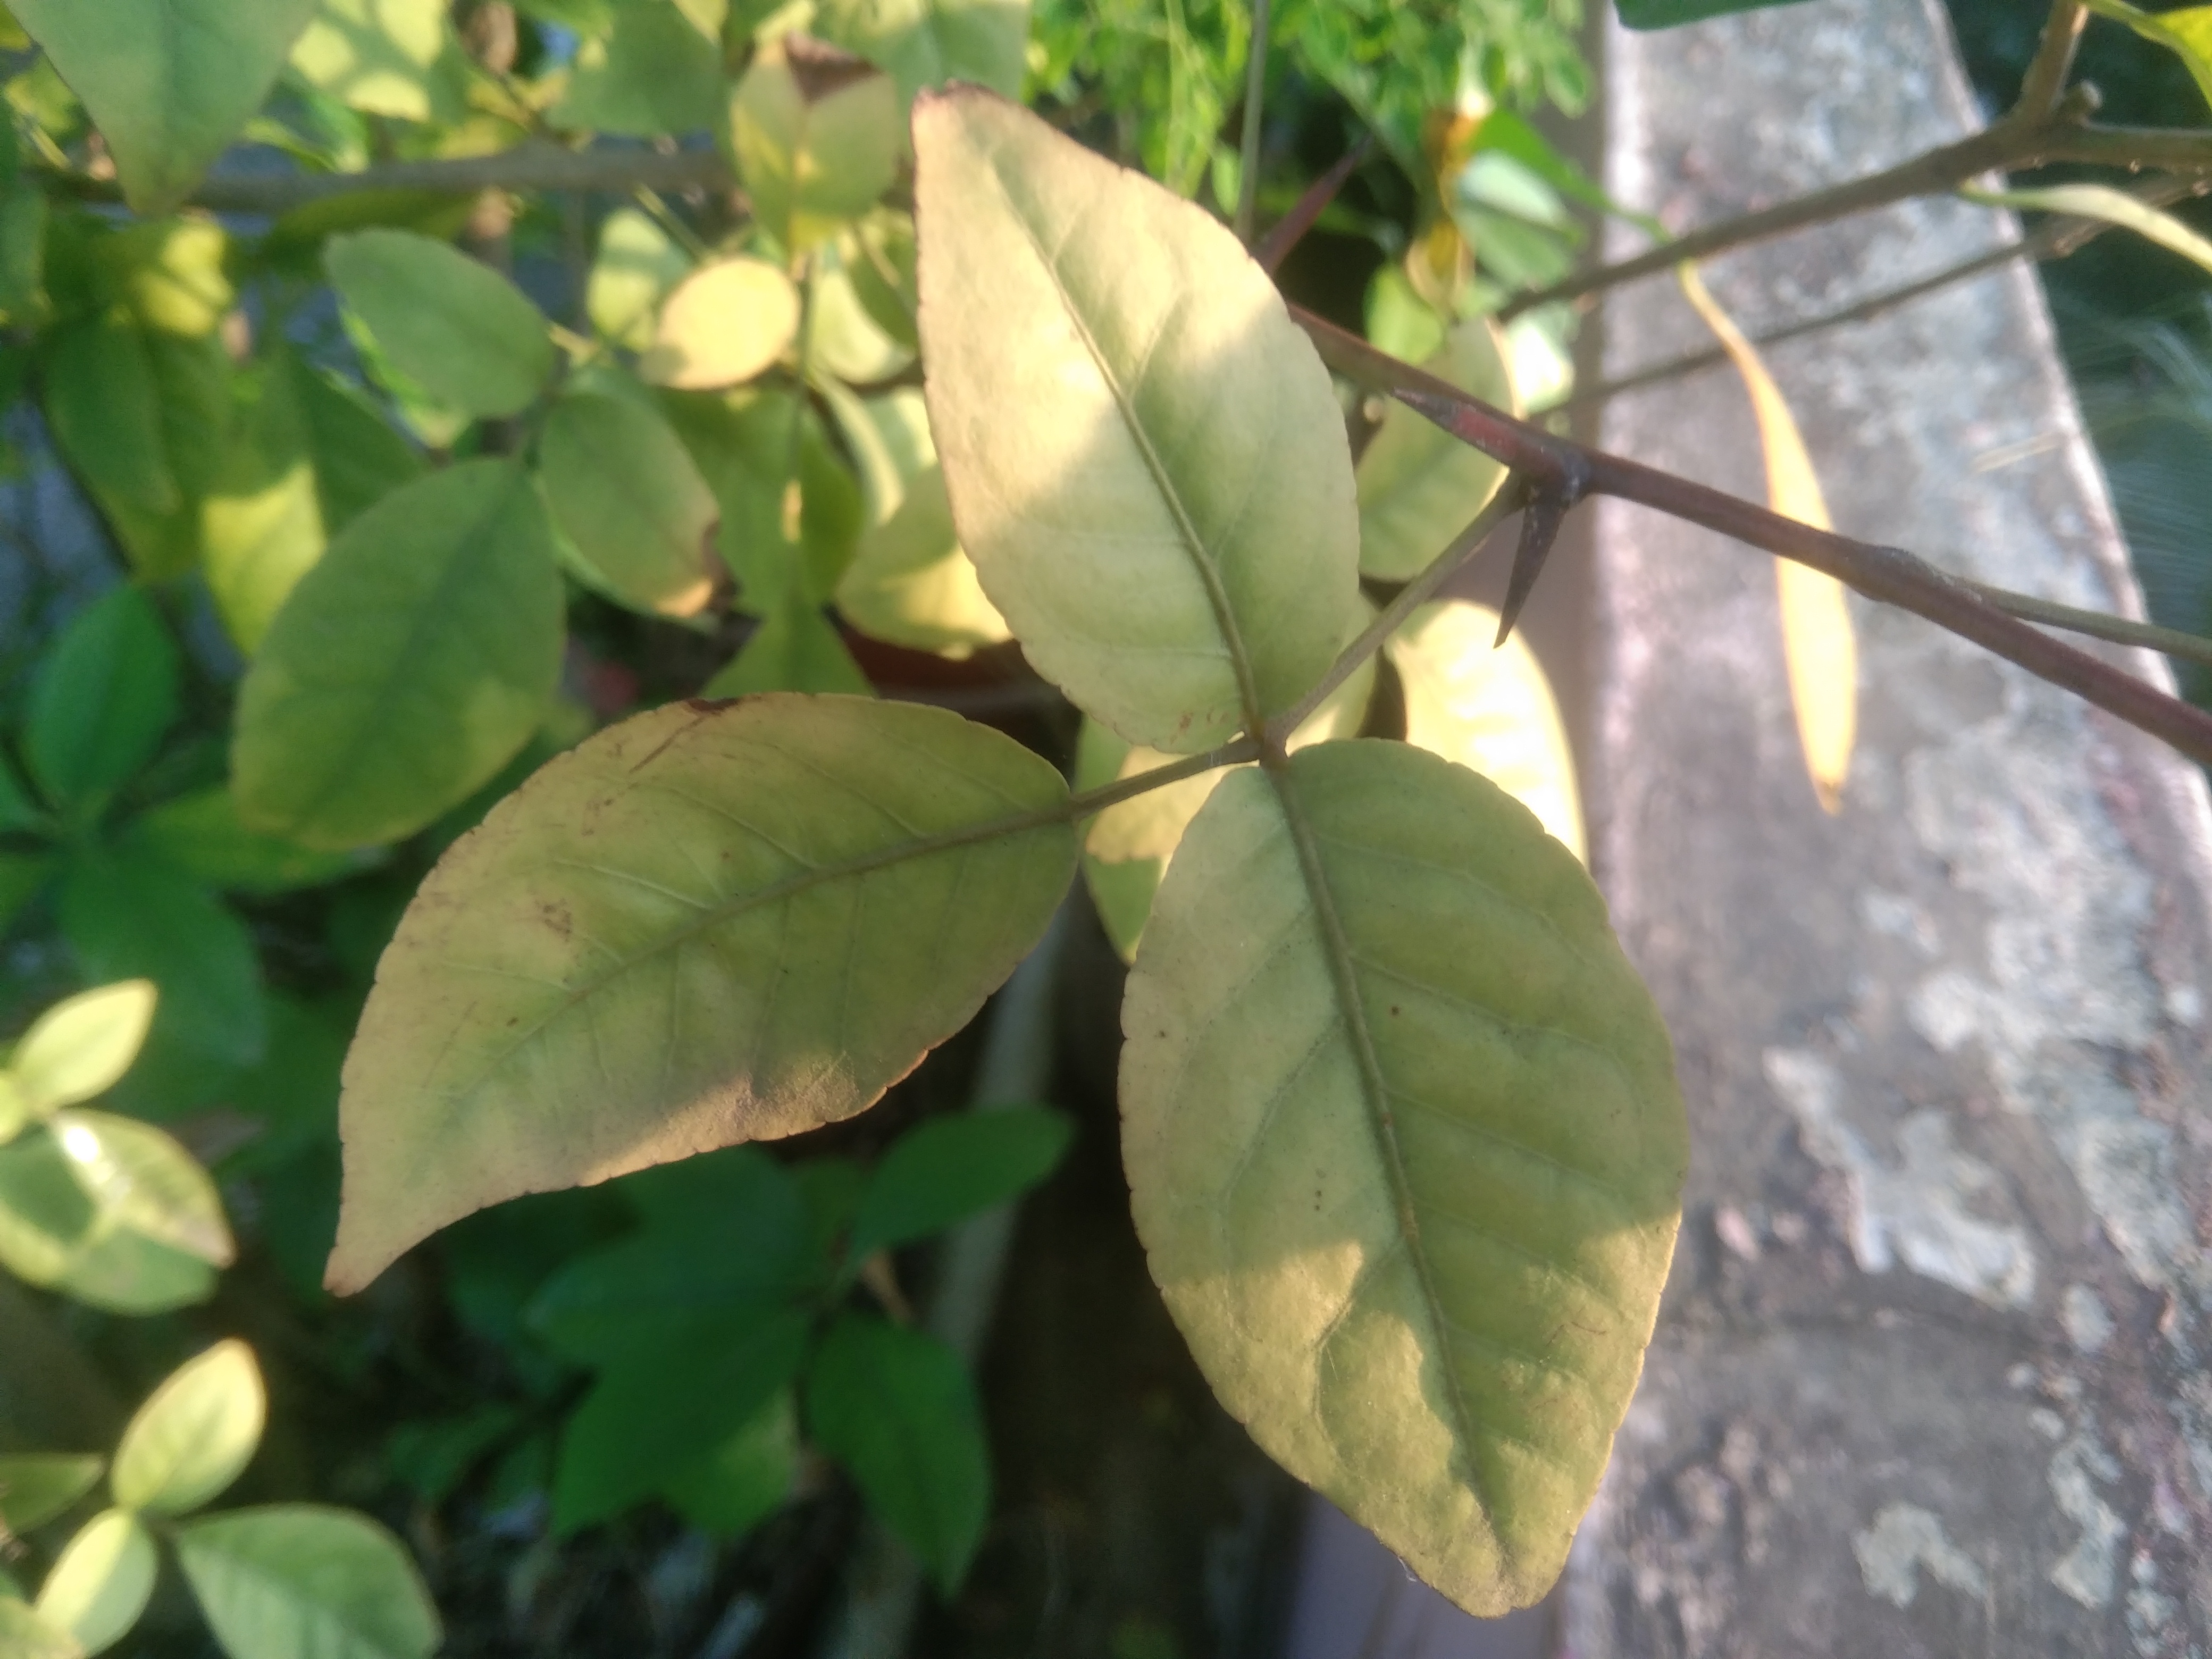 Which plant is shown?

wood apple
